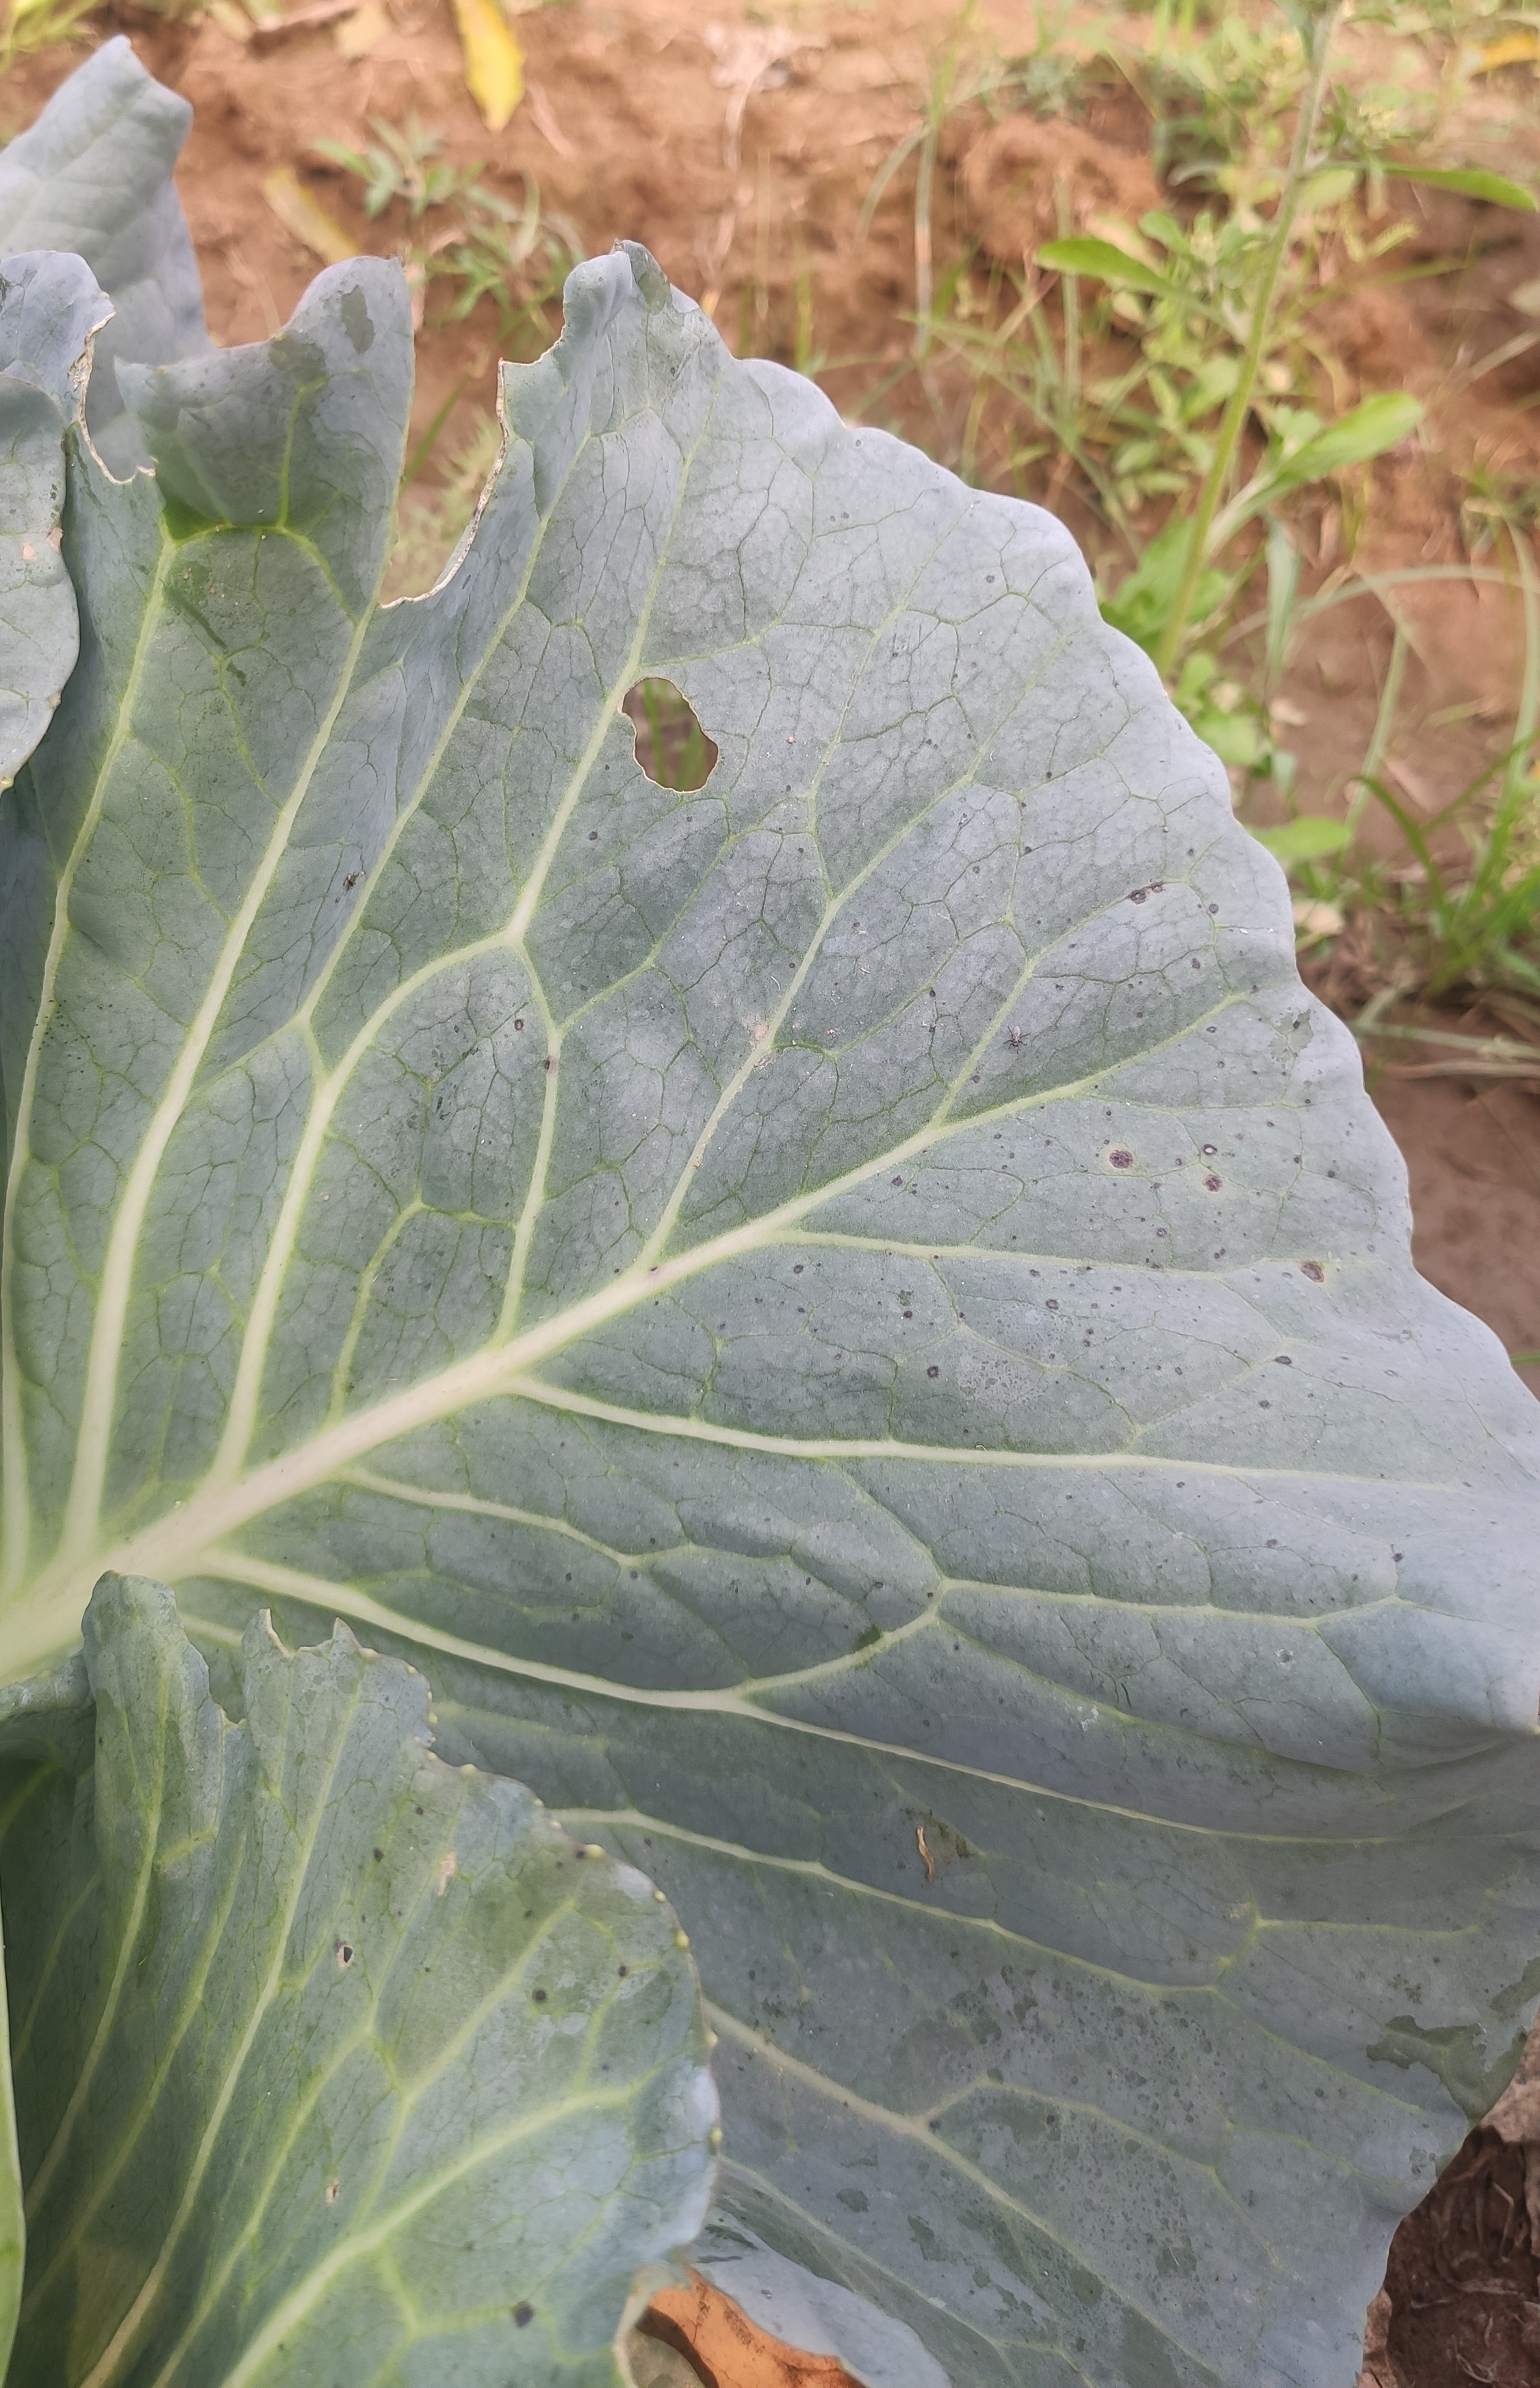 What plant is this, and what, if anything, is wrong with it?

cabbage, alternaria
